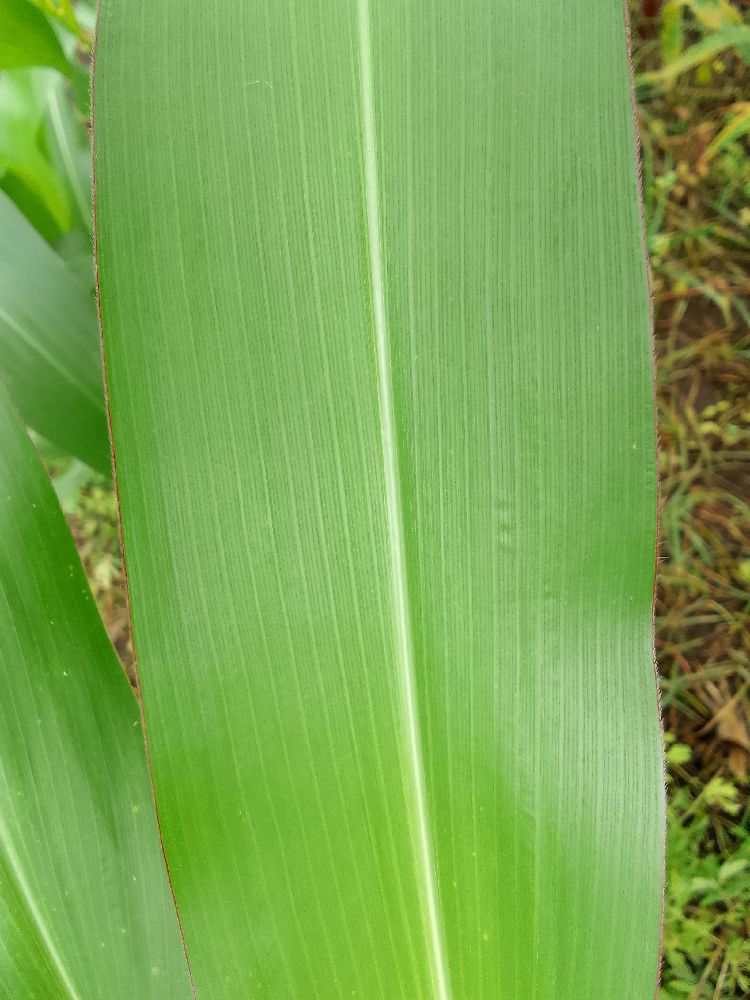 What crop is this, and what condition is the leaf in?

maize, healthy
